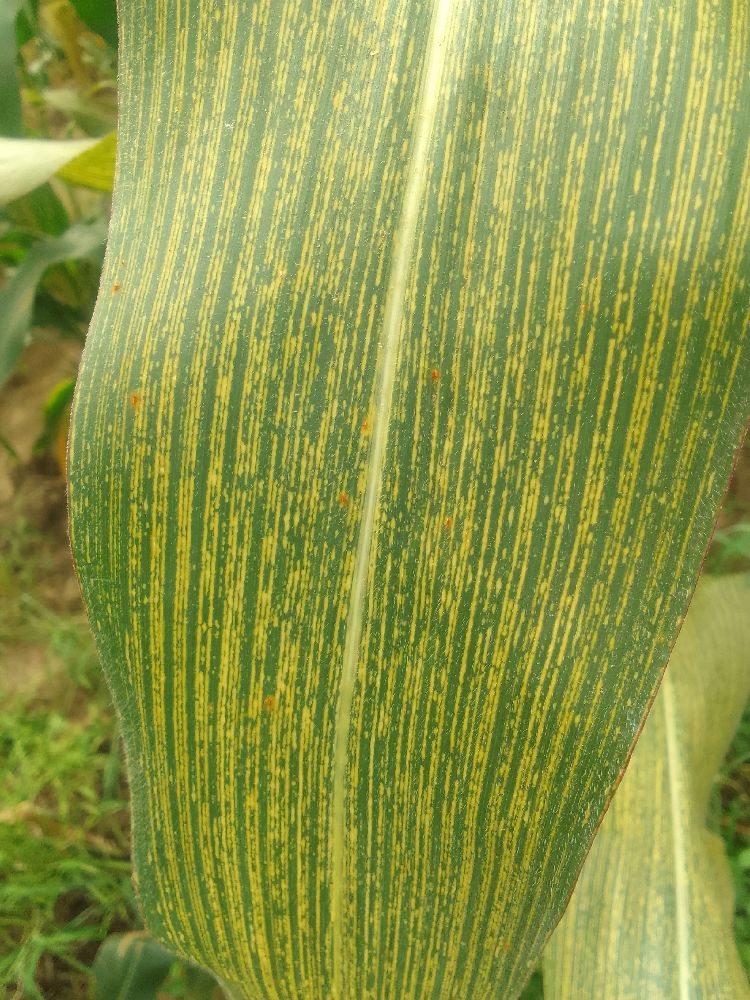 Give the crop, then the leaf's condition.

maize, maize streak virus
